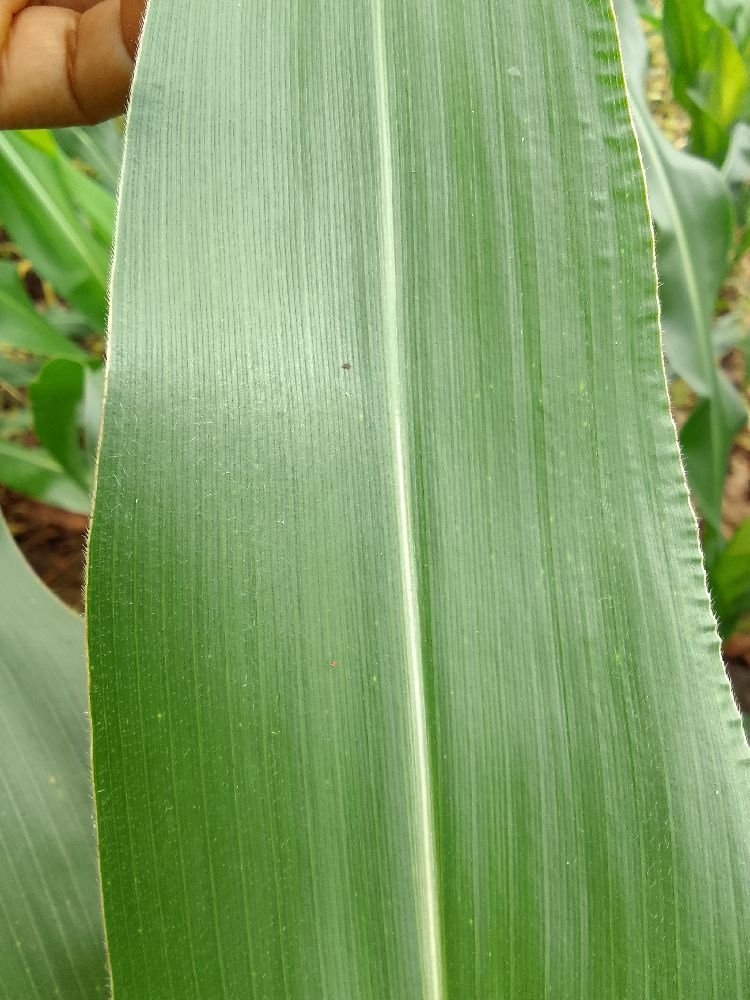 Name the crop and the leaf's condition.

maize, healthy
